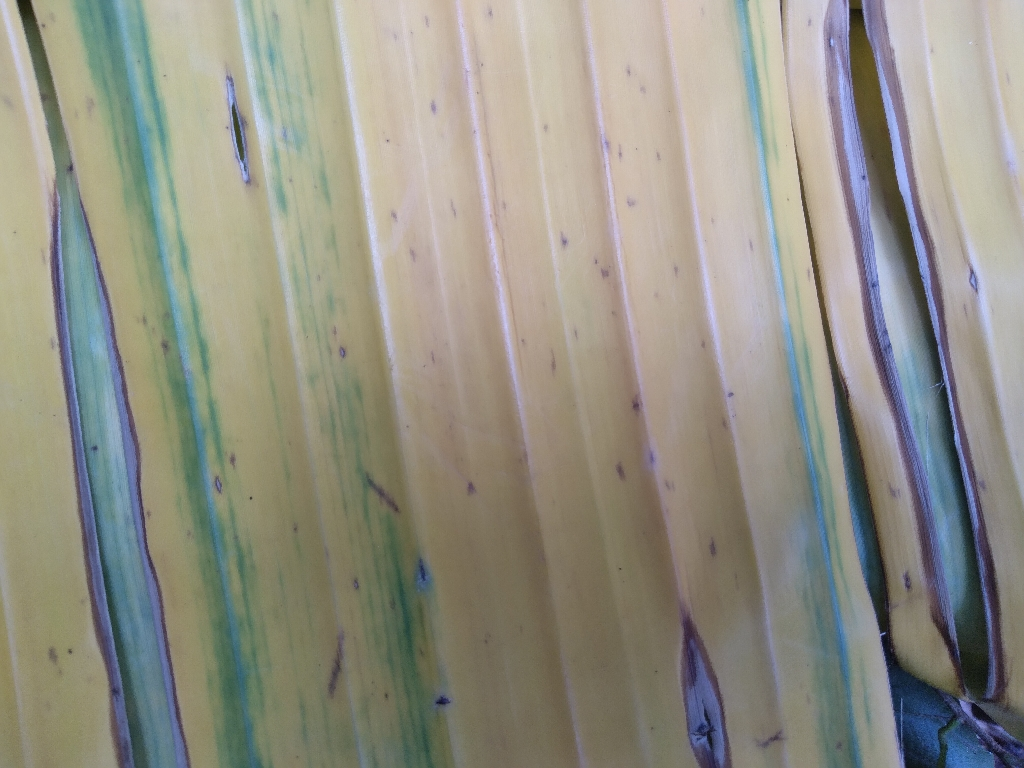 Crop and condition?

banana, fusarium wilt race 1
